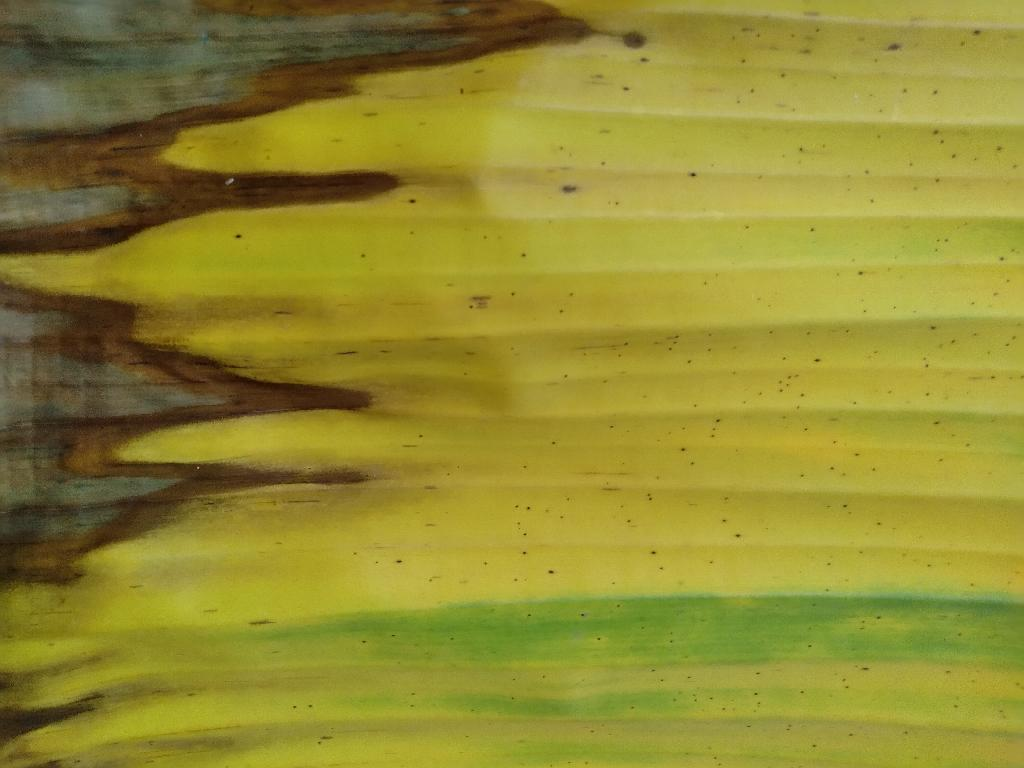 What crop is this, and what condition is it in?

banana, fusarium wilt race 1
